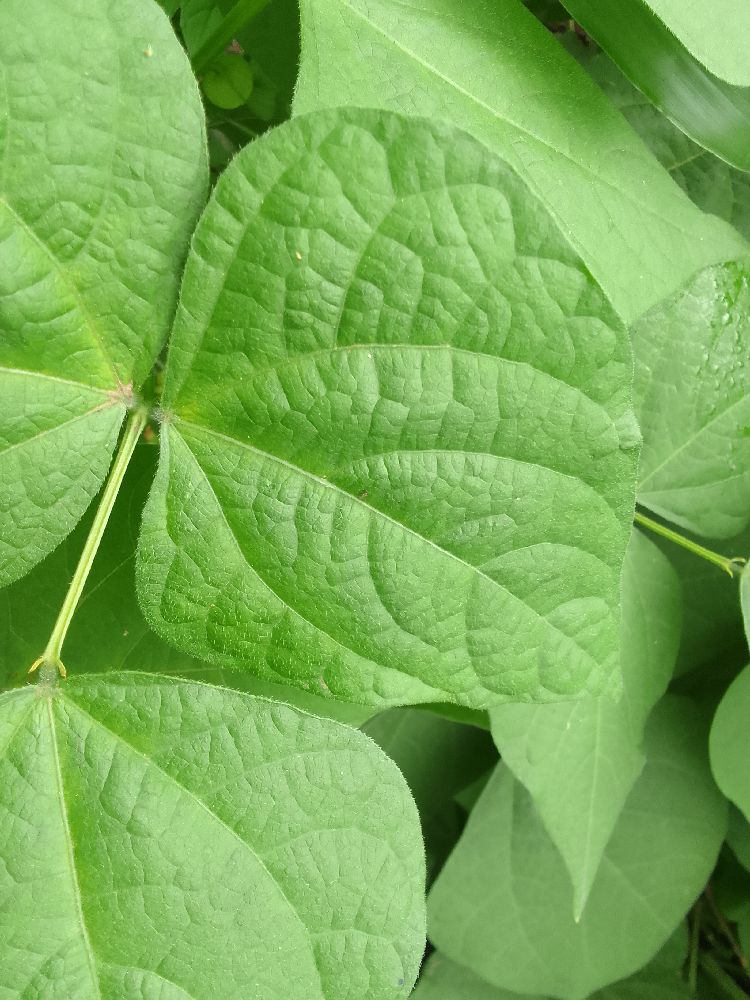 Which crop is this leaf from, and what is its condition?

common bean, healthy
